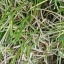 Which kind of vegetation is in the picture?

grass
